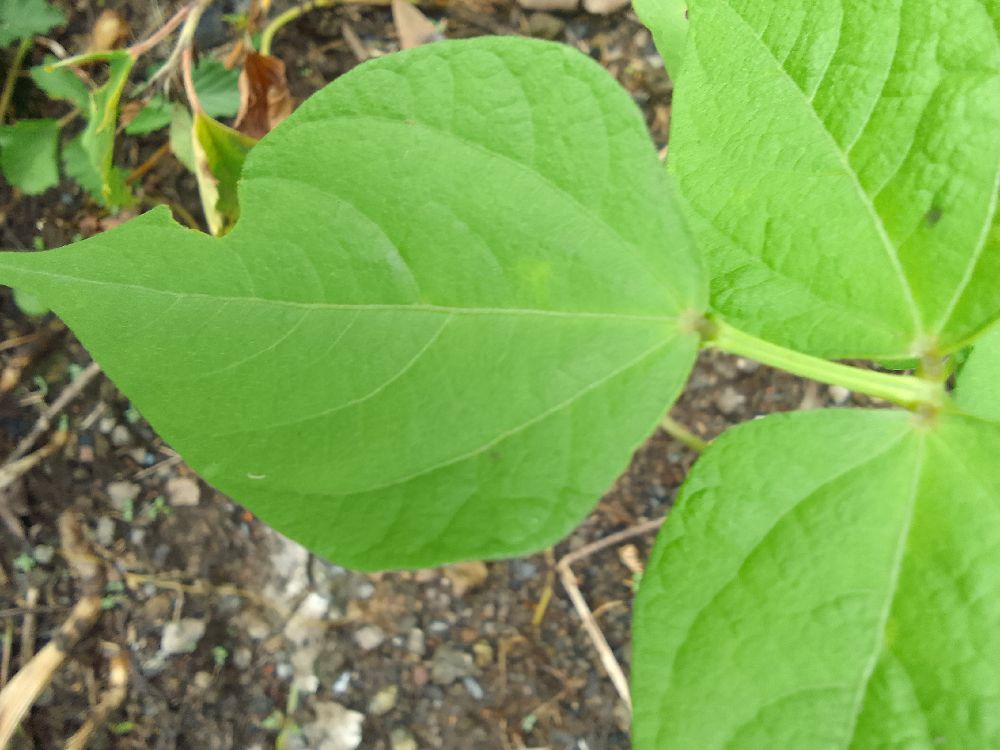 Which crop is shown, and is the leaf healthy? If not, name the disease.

common bean, healthy
